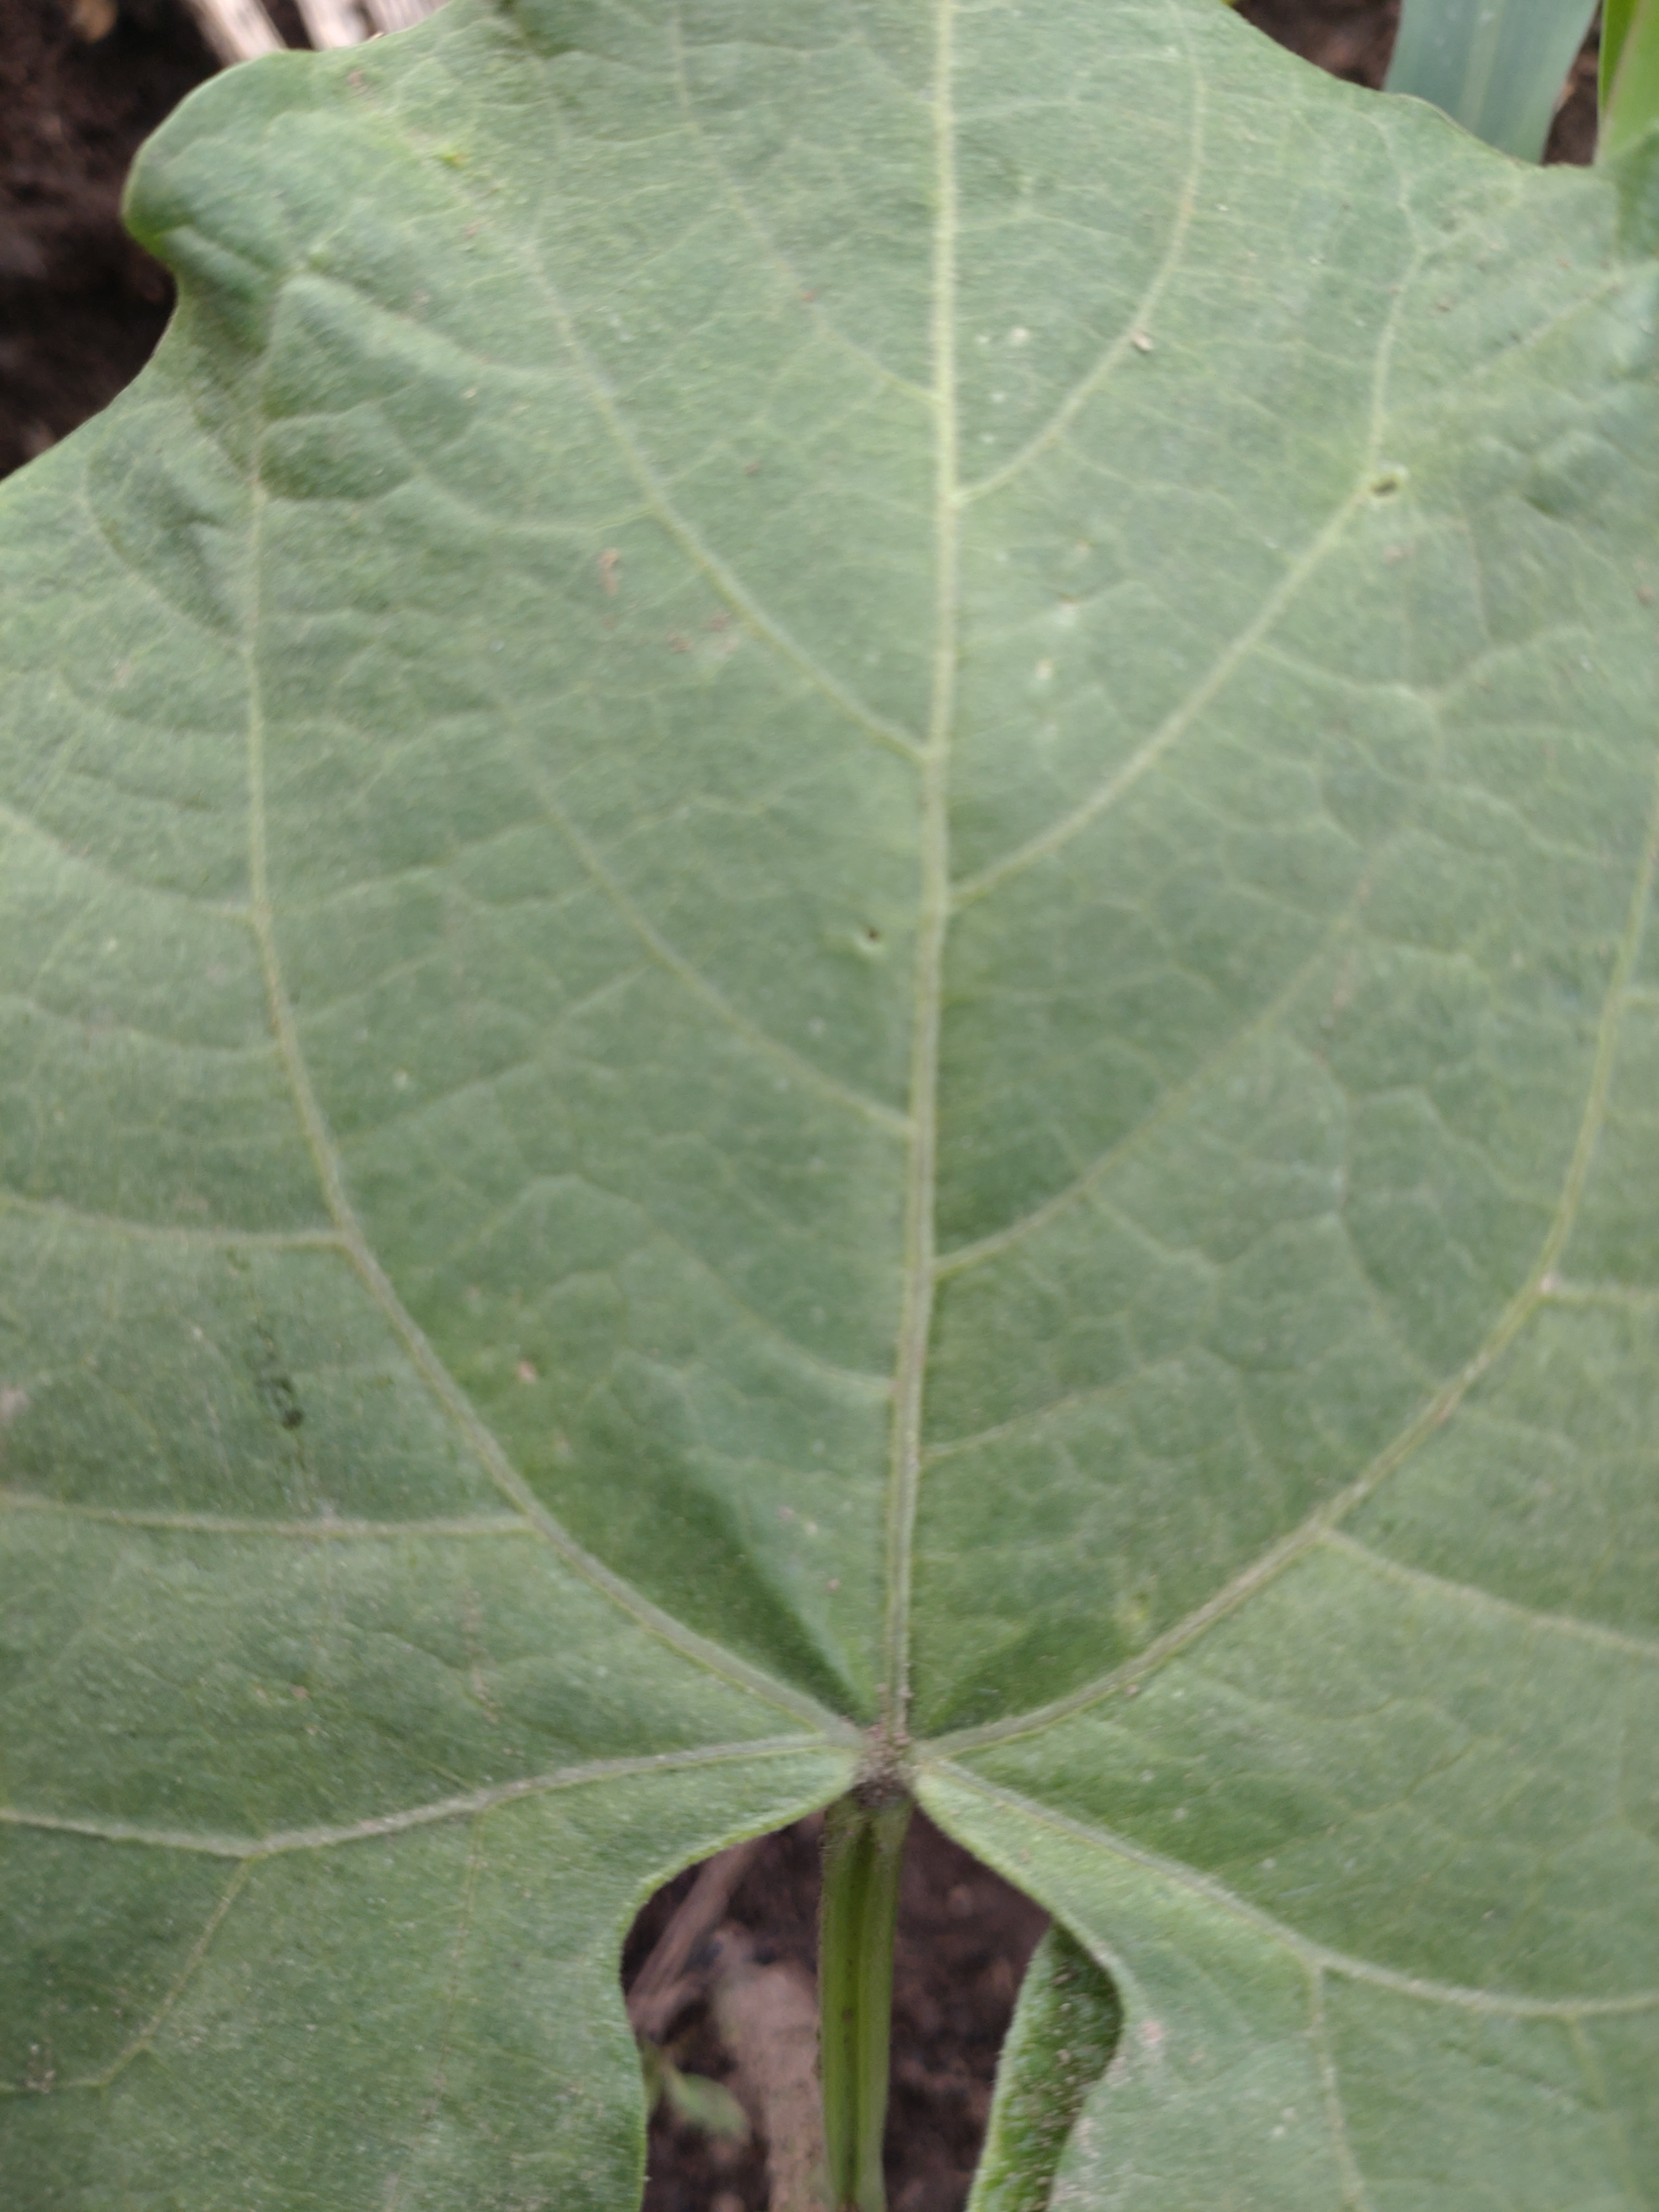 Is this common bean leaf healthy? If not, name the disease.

healthy
